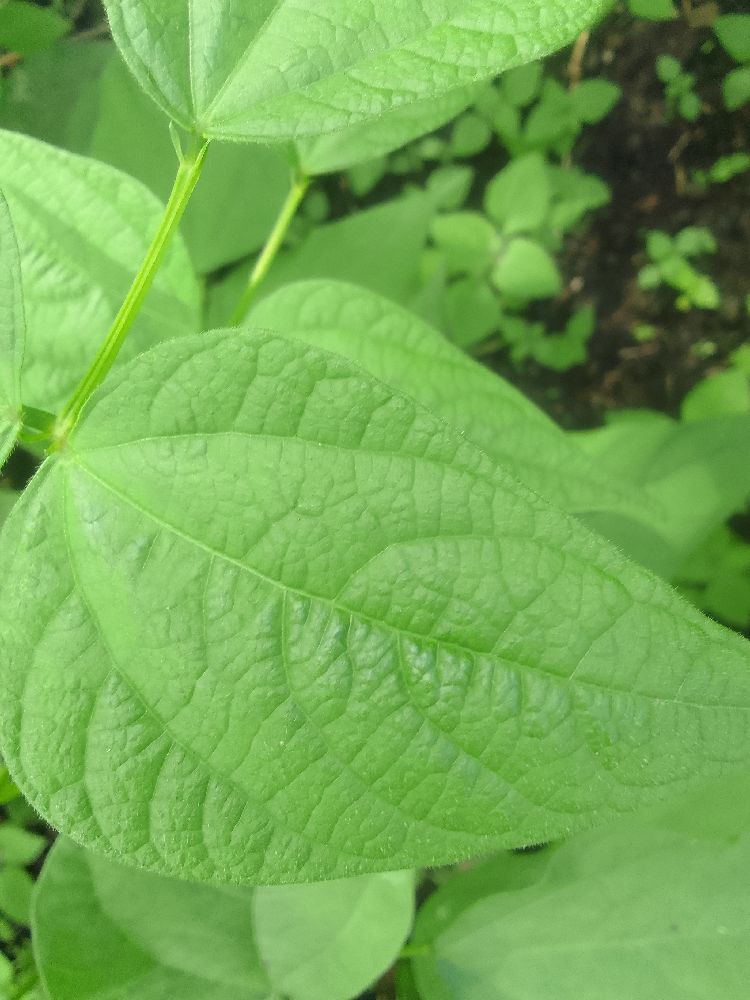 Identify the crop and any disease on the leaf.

common bean, healthy
